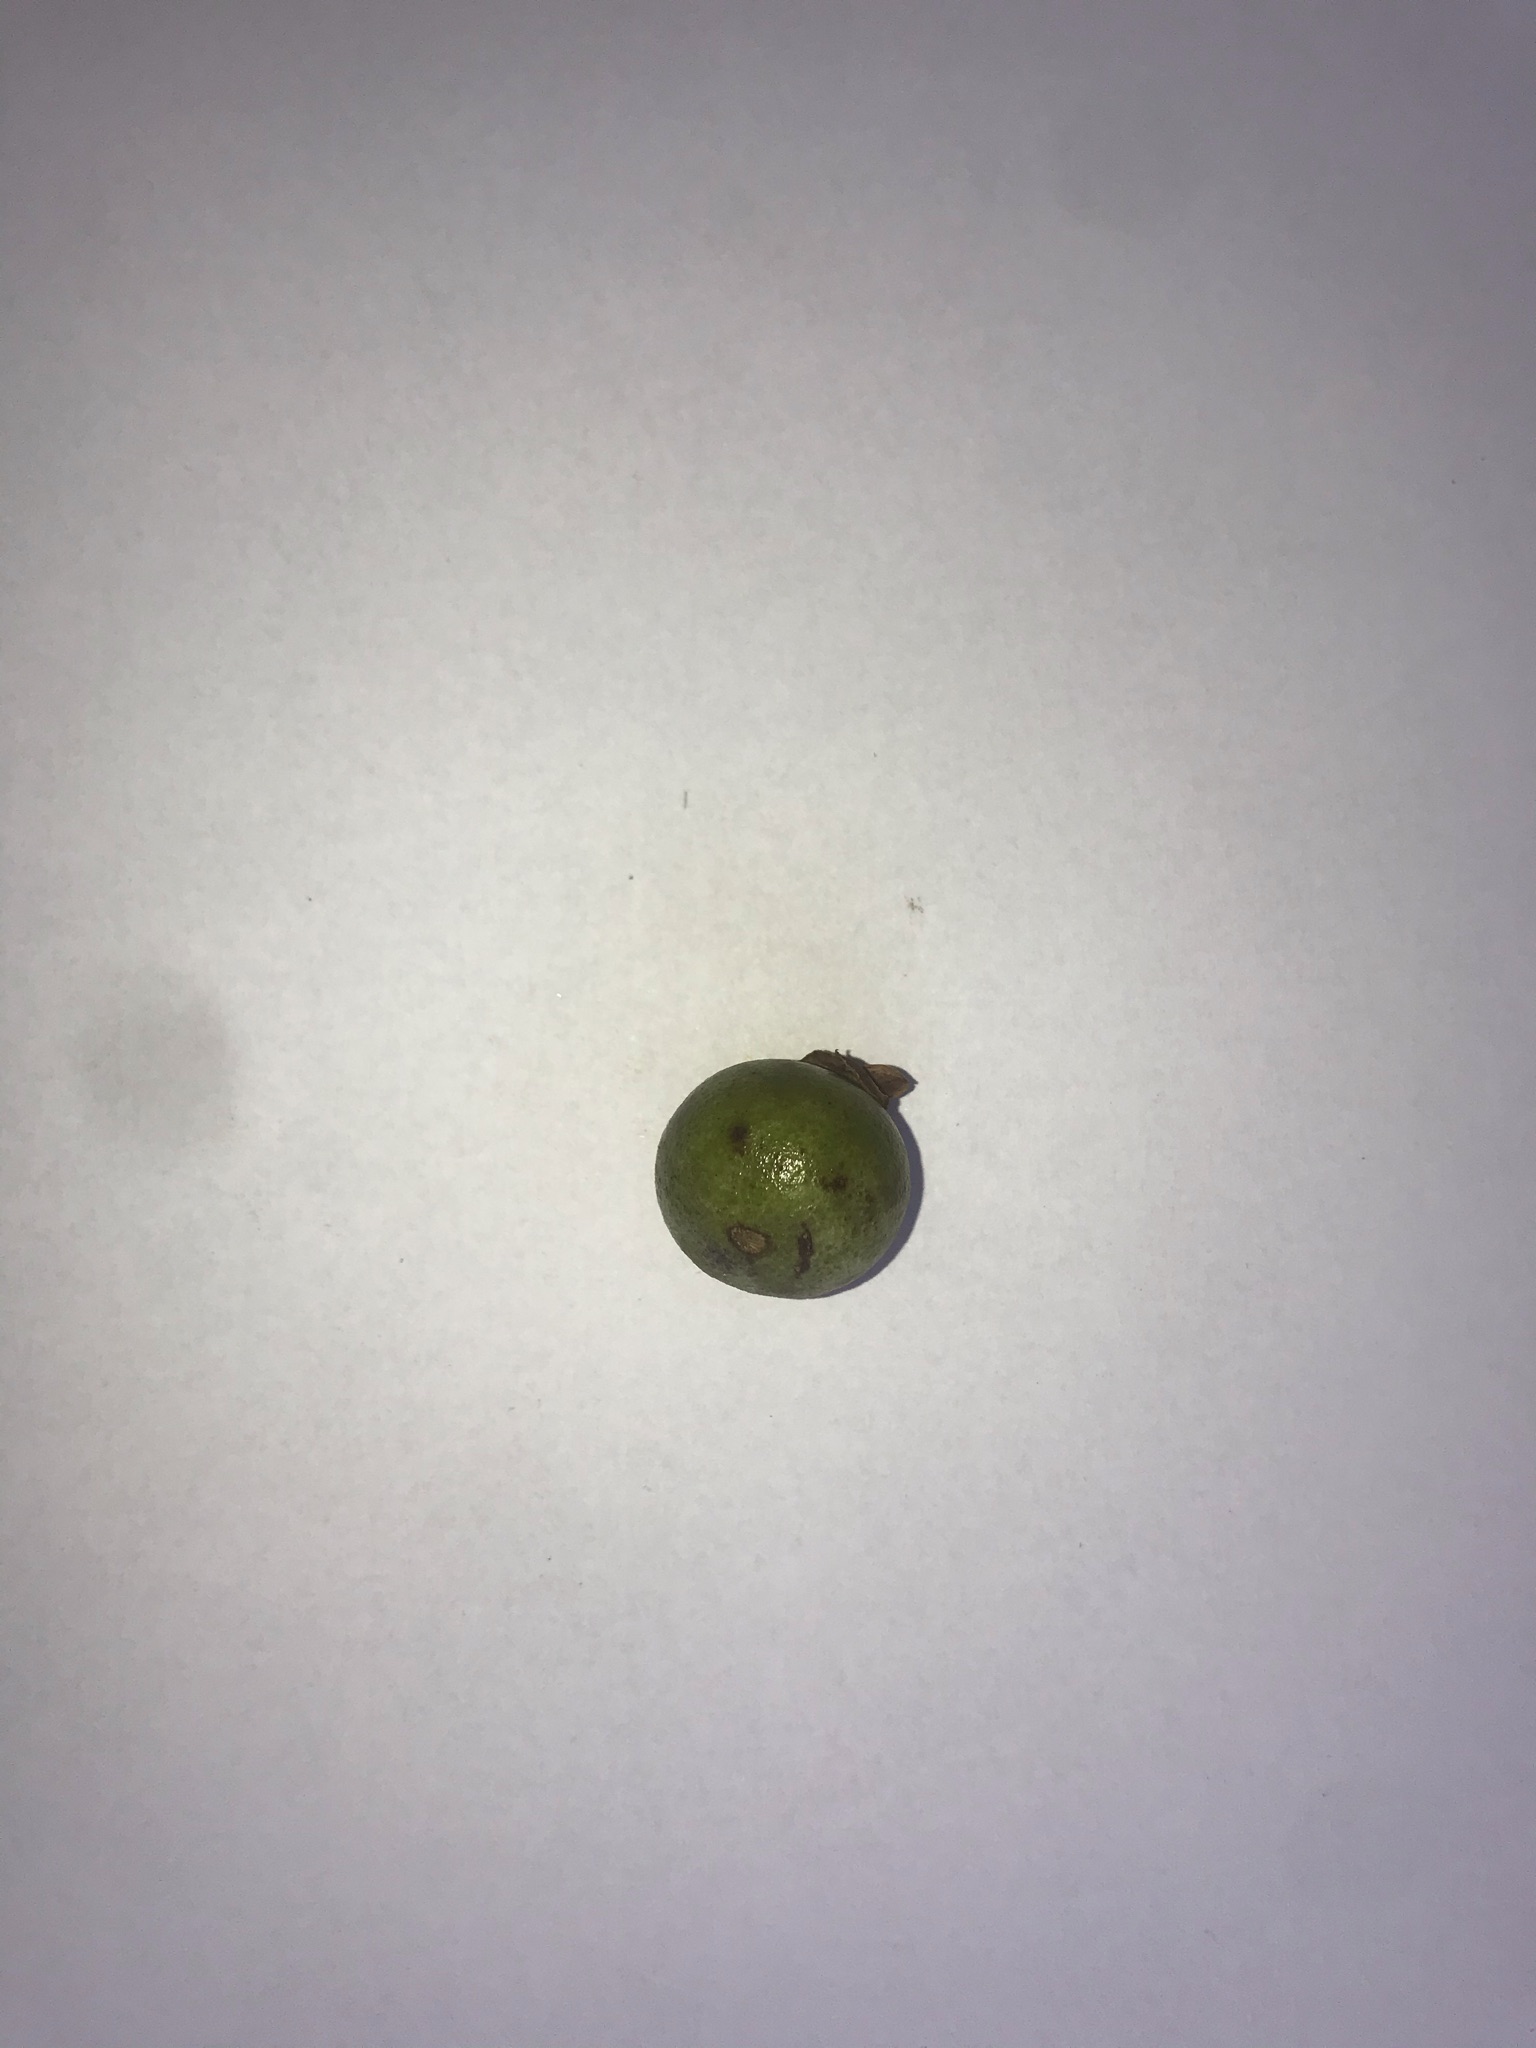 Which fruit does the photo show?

gabiroba
